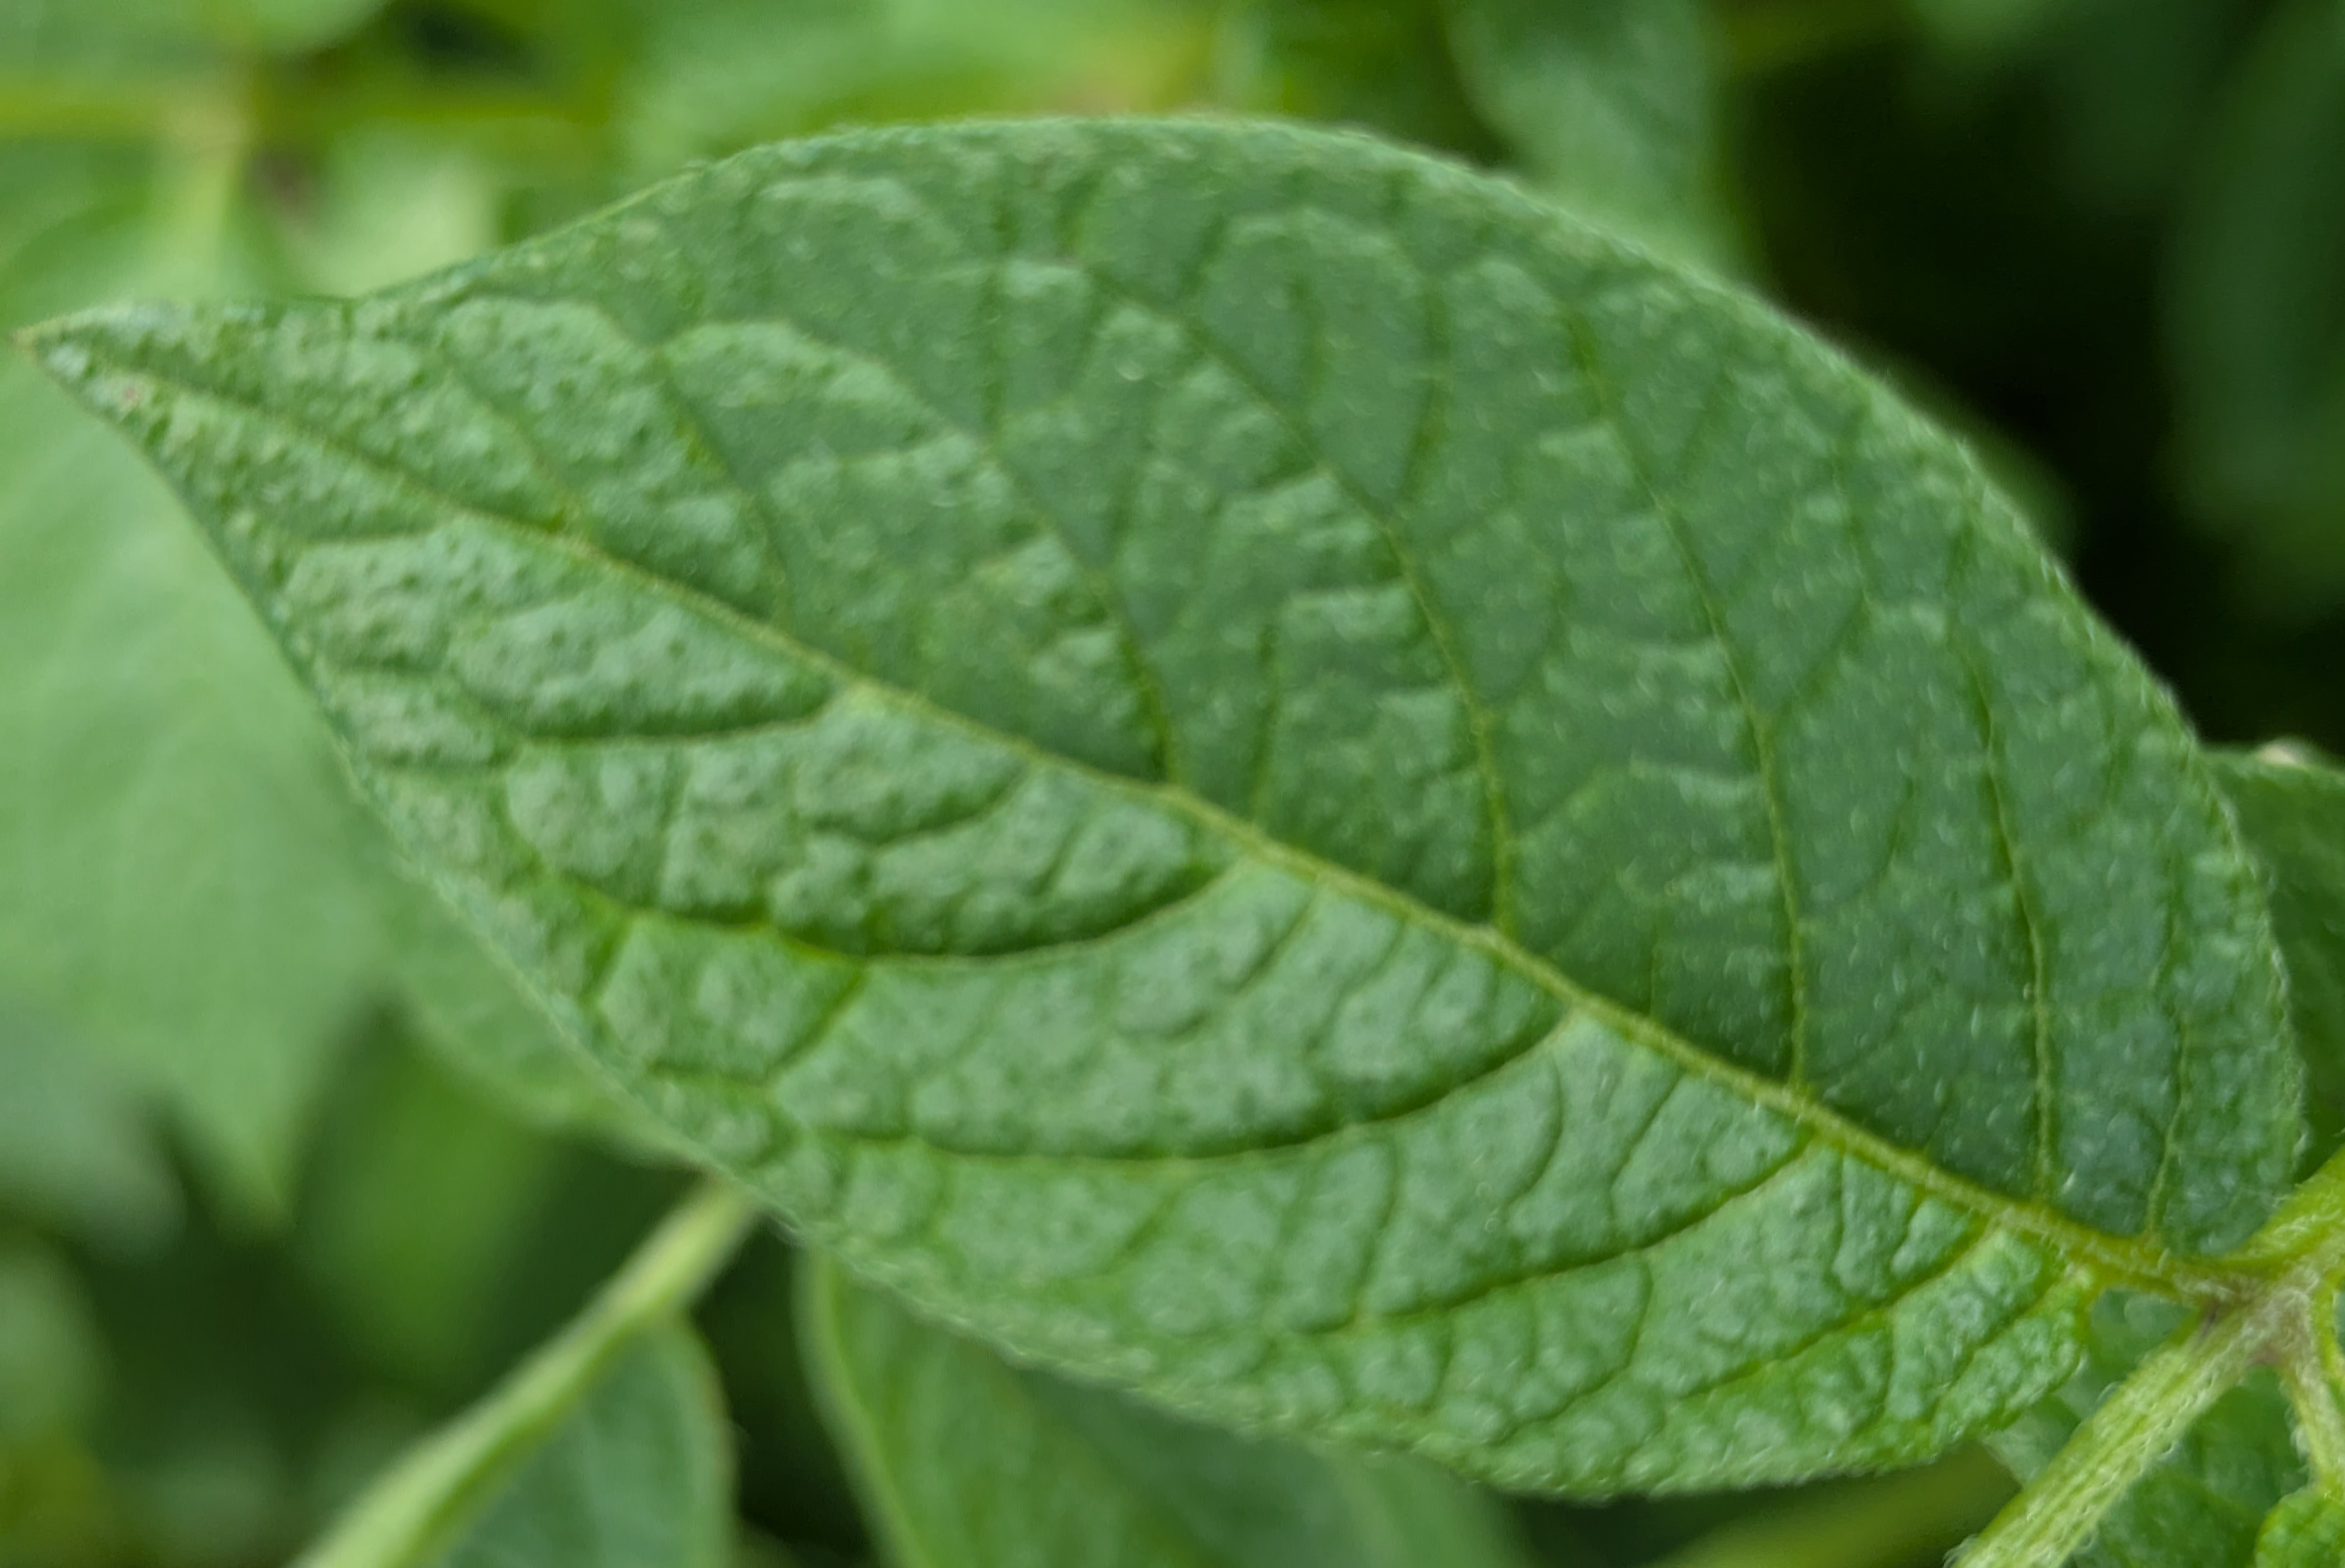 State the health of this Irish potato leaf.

healthy
